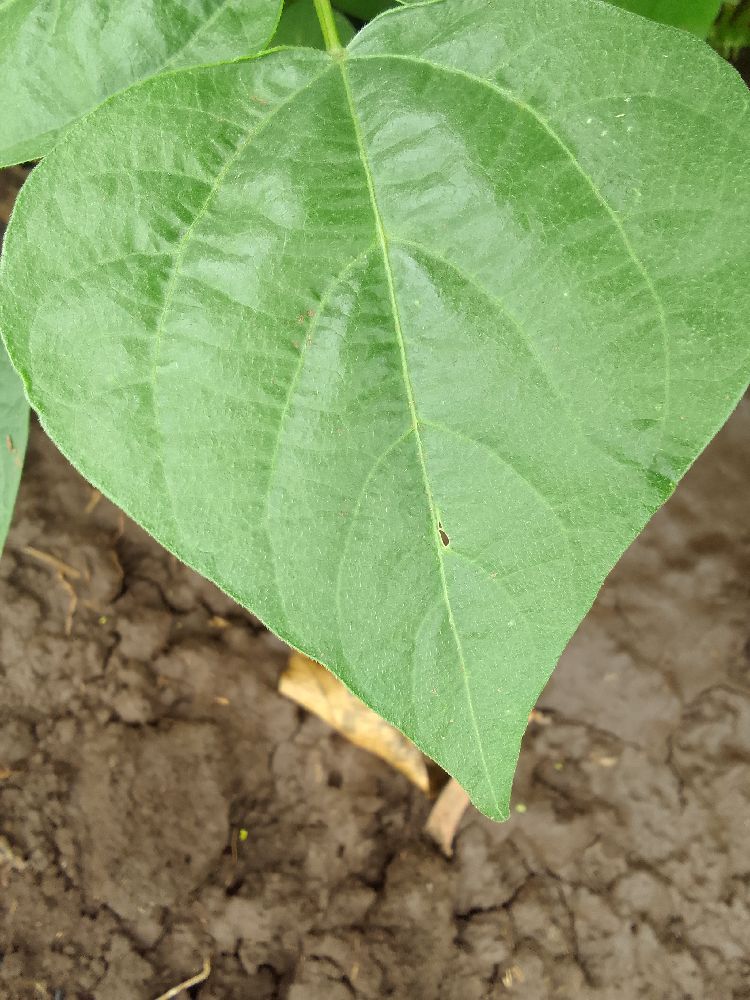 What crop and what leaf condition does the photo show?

common bean, healthy
